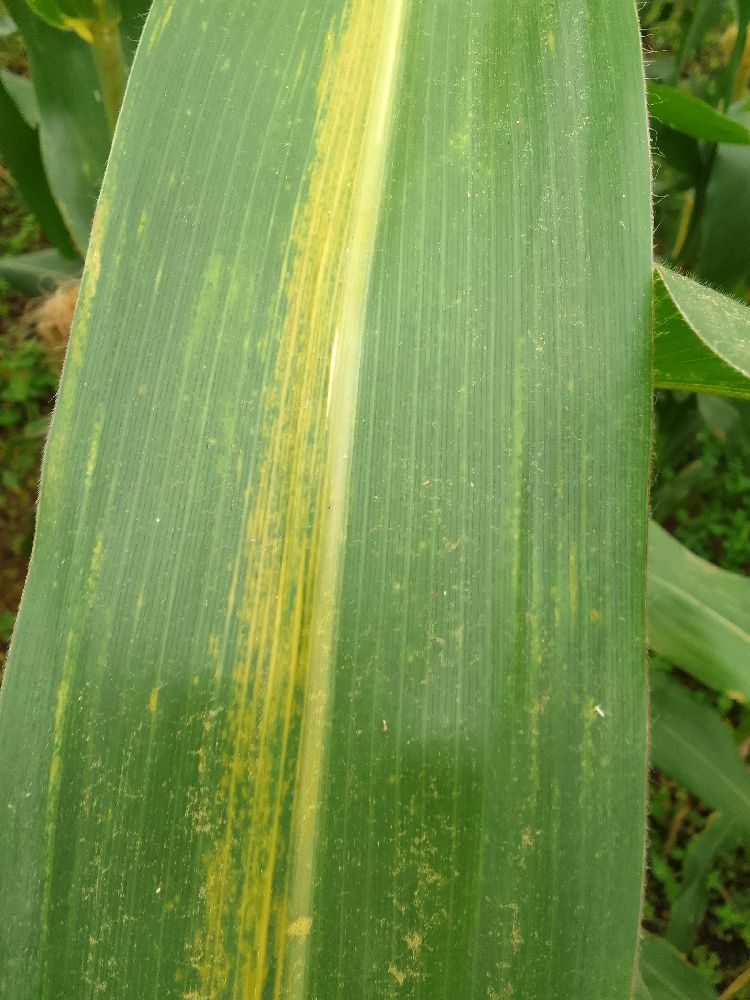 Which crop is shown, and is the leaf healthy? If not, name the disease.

maize, maize lethal necrosis
